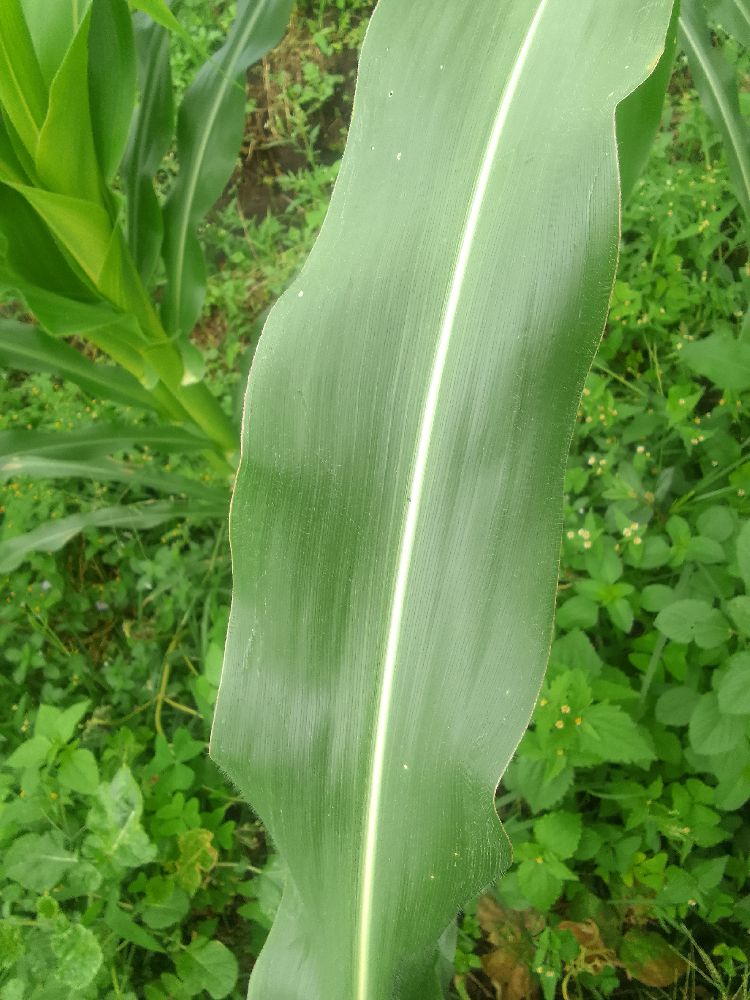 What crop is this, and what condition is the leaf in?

maize, healthy
